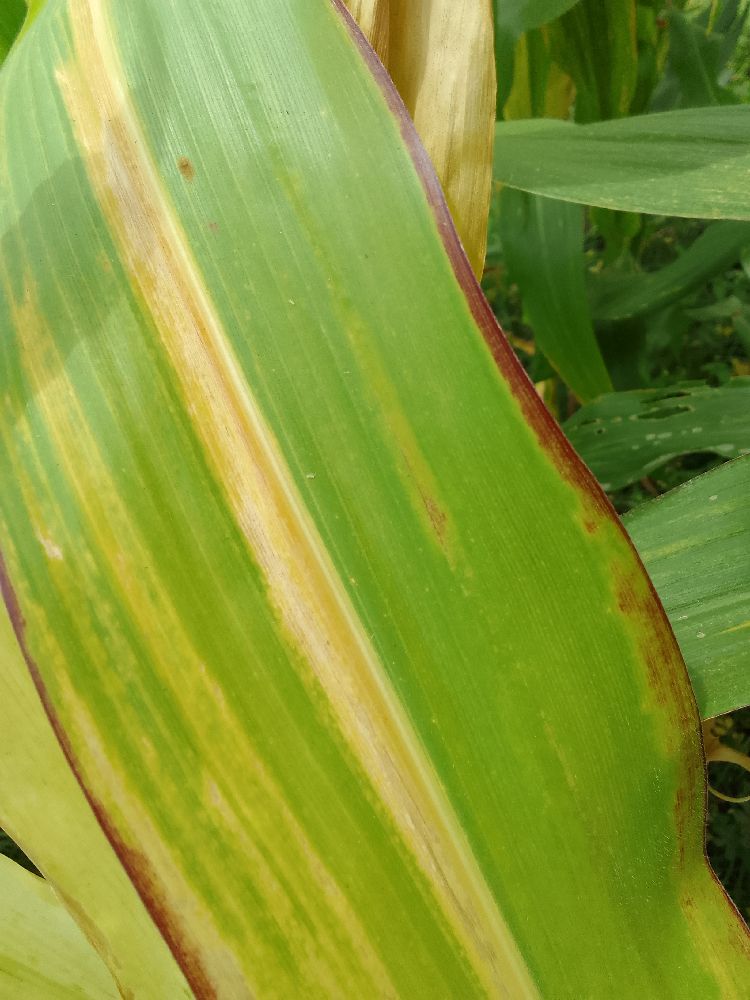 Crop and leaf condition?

maize, maize lethal necrosis
